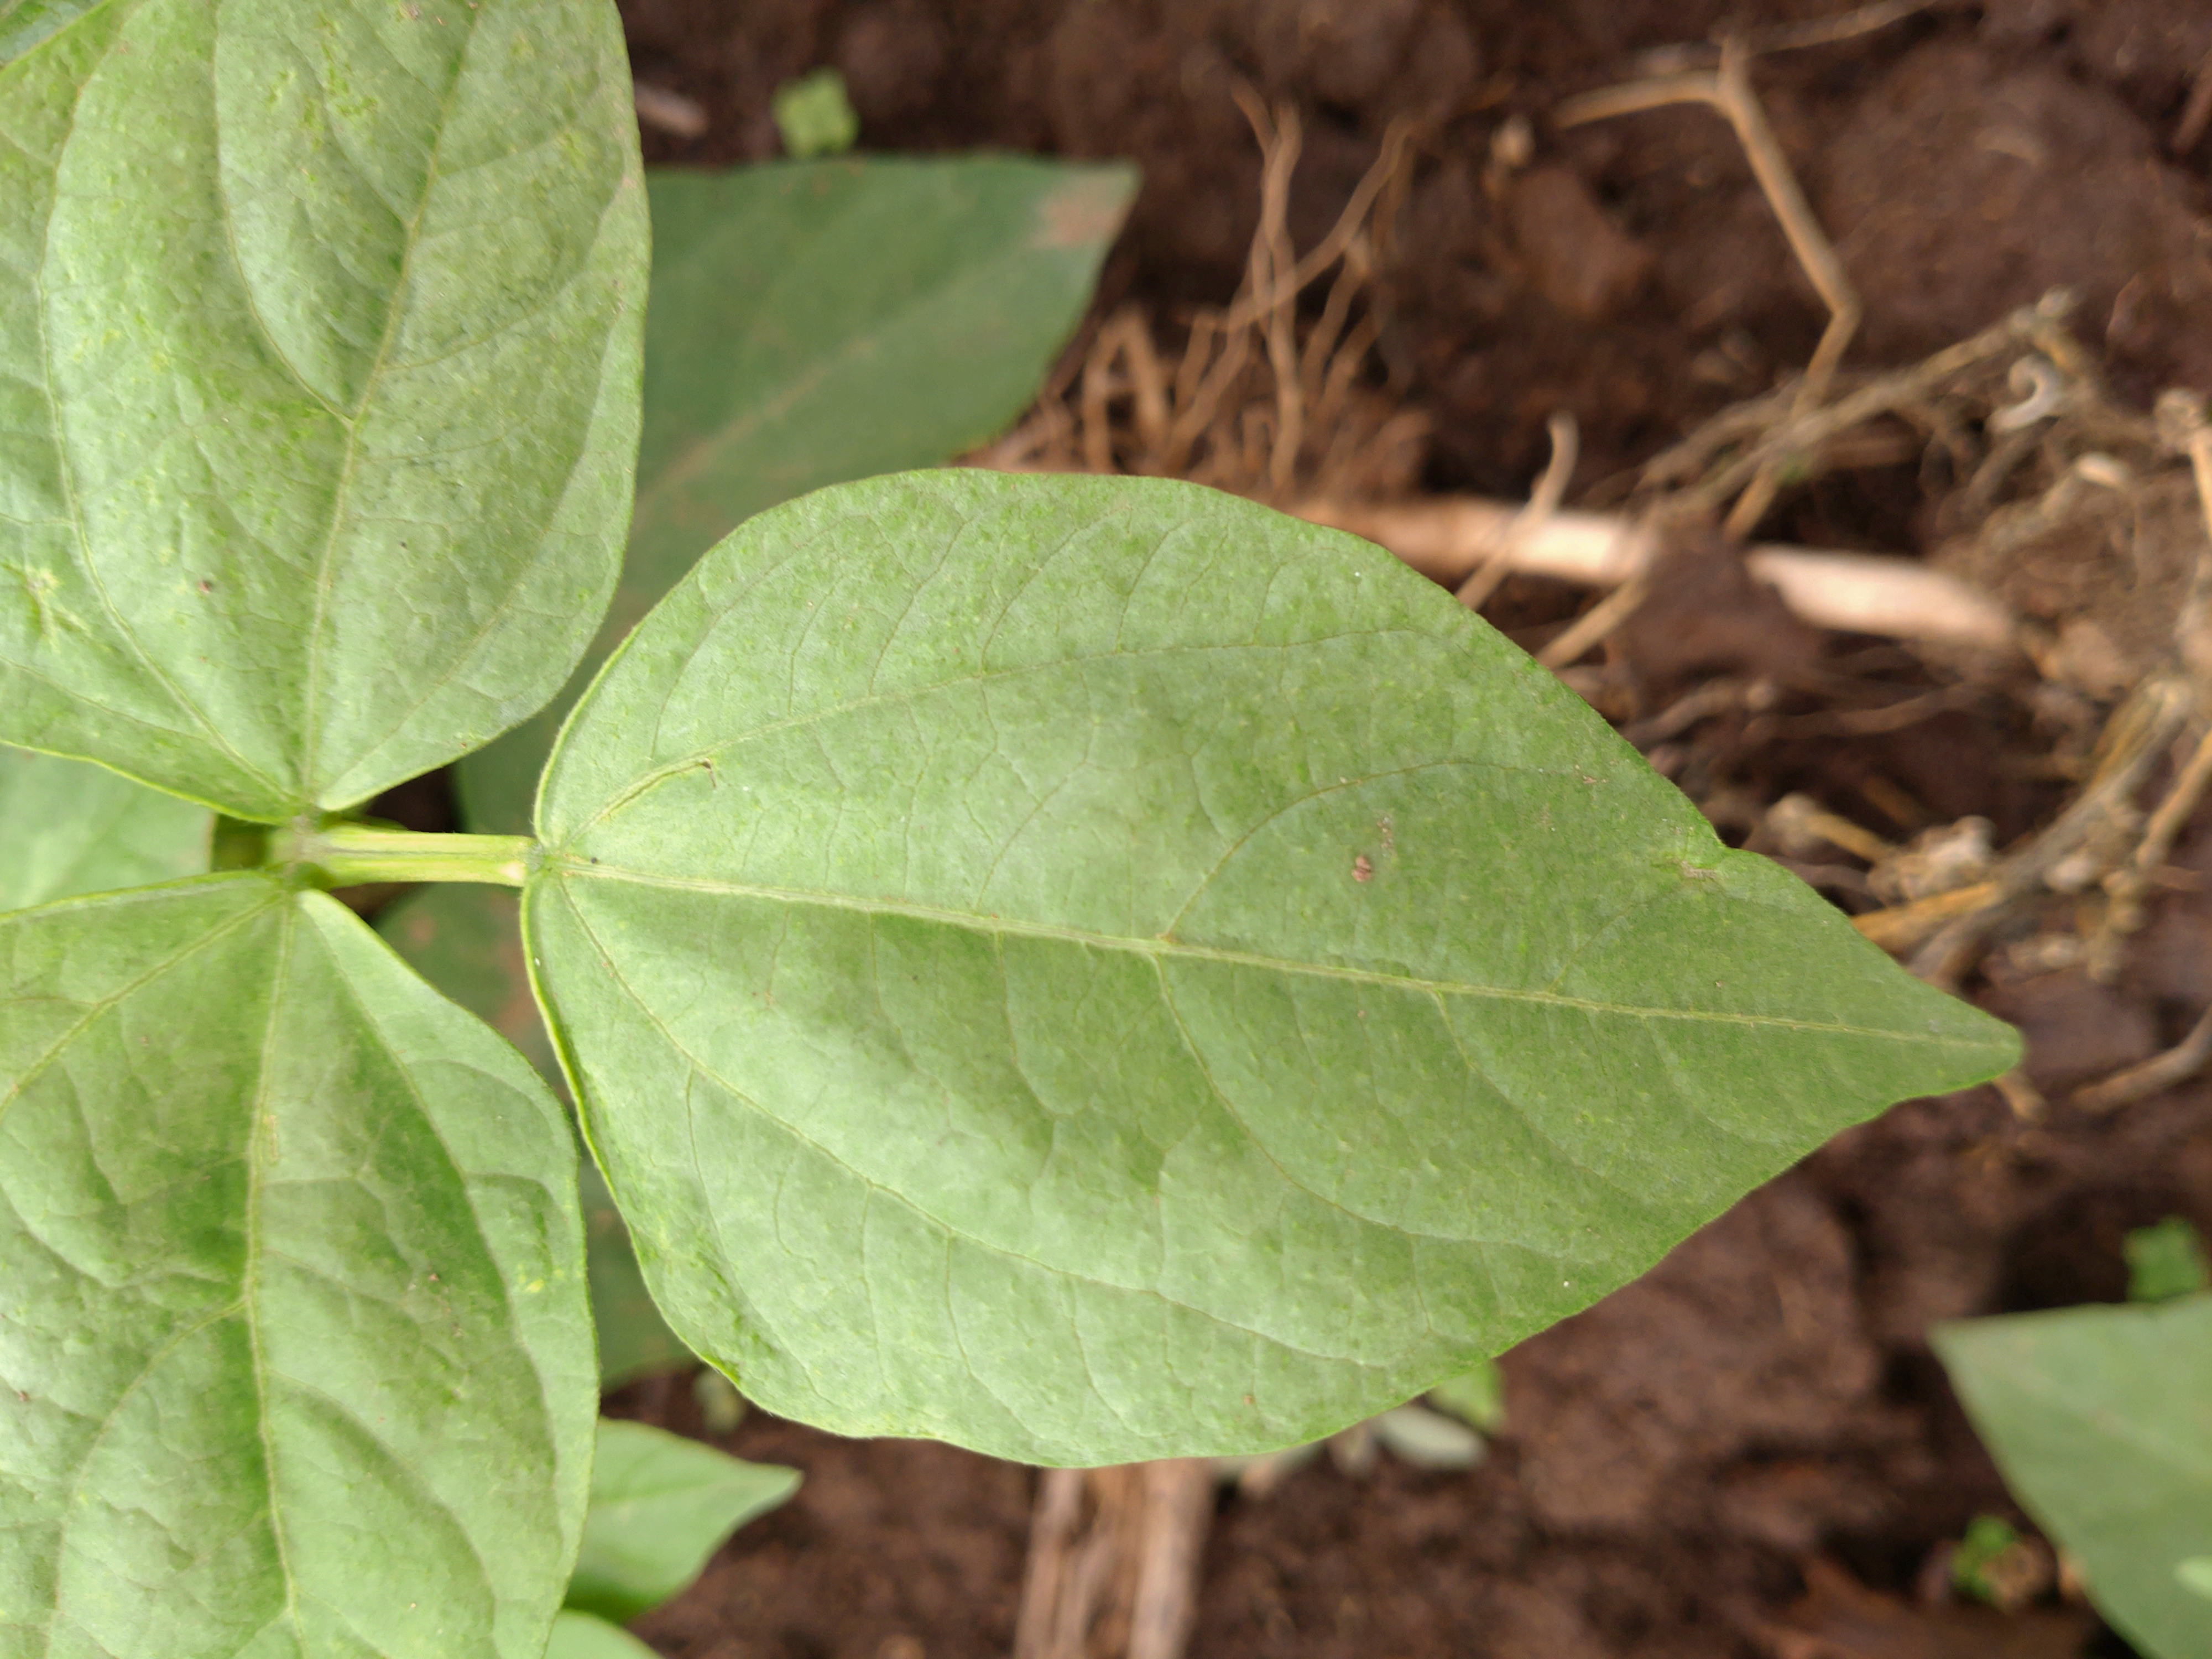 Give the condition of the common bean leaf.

healthy
